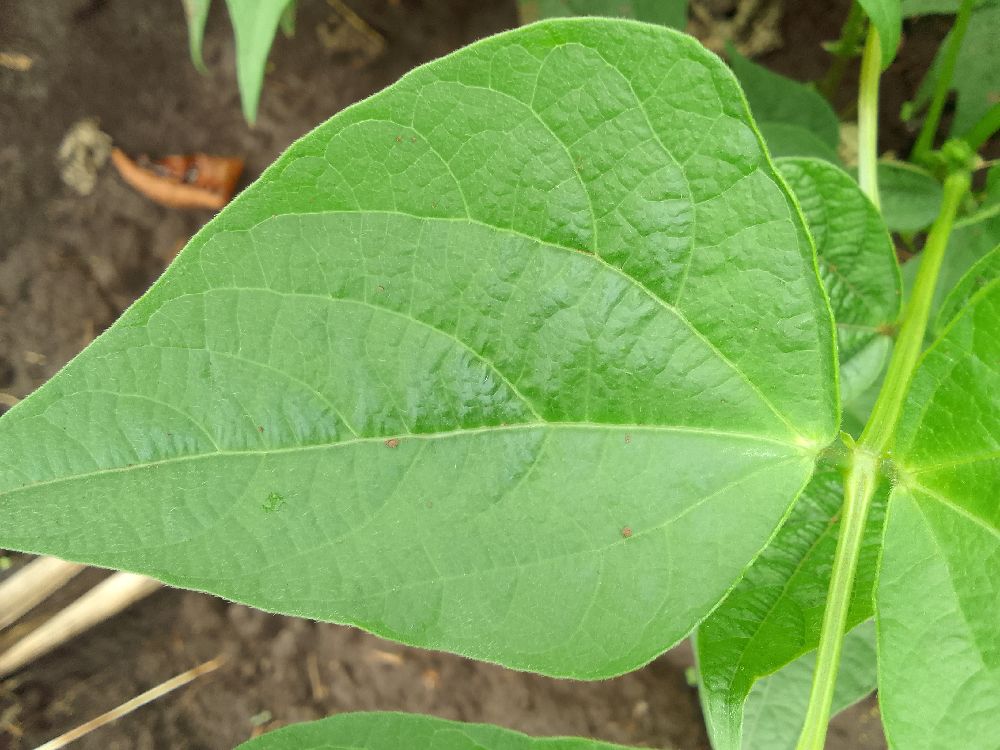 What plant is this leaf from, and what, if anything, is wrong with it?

common bean, healthy
